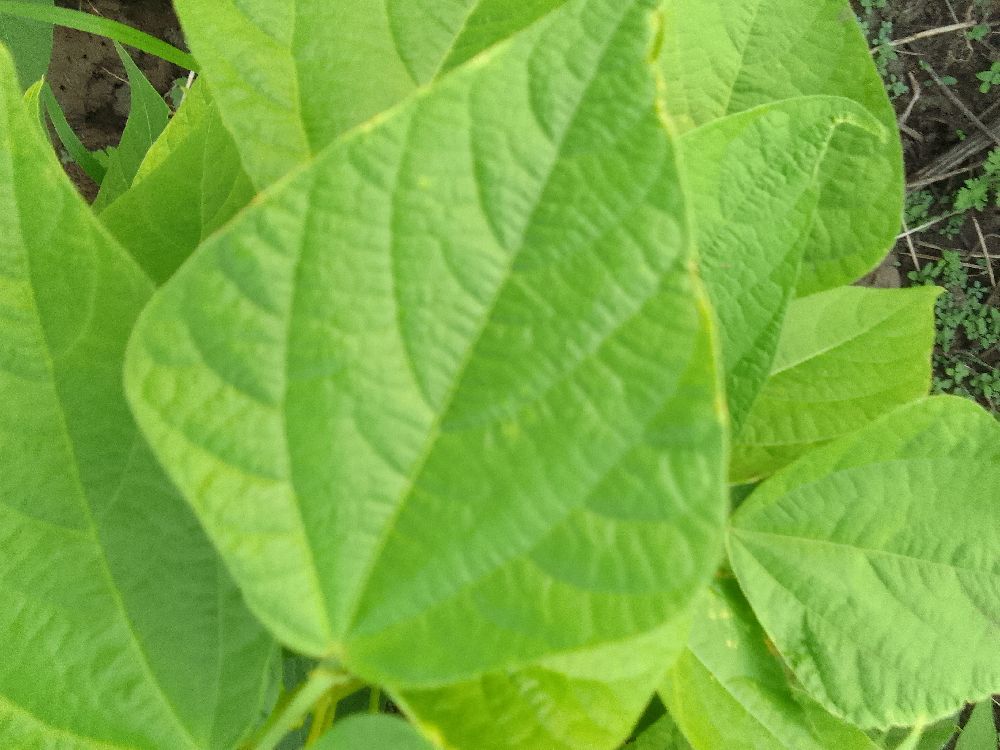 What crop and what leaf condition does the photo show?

common bean, healthy
